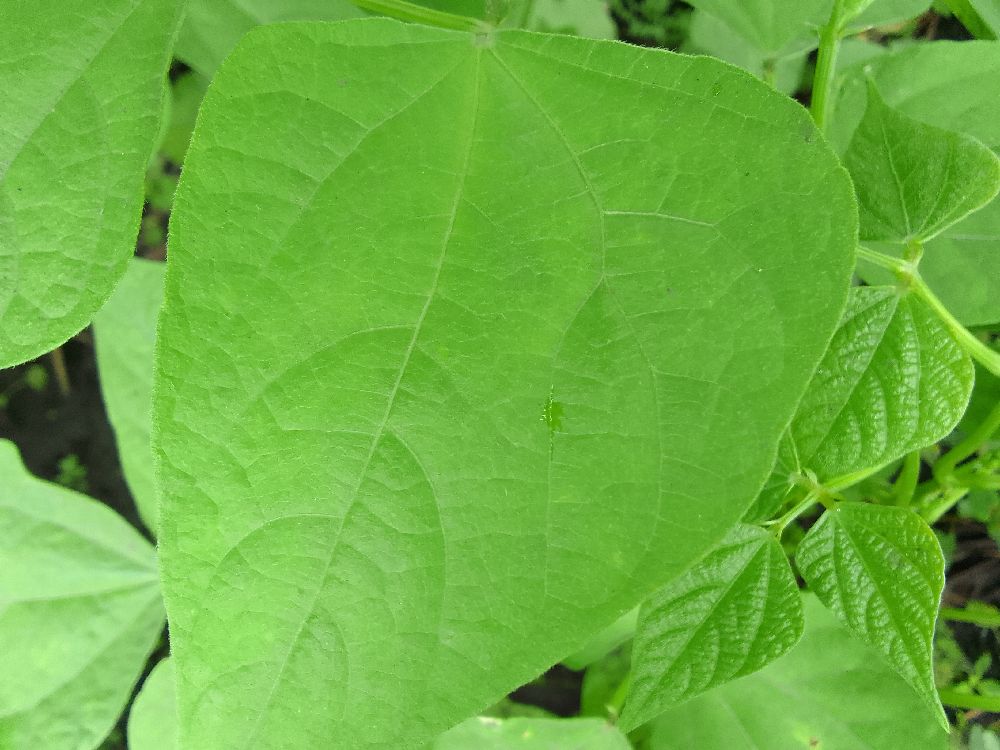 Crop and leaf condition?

maize, healthy
